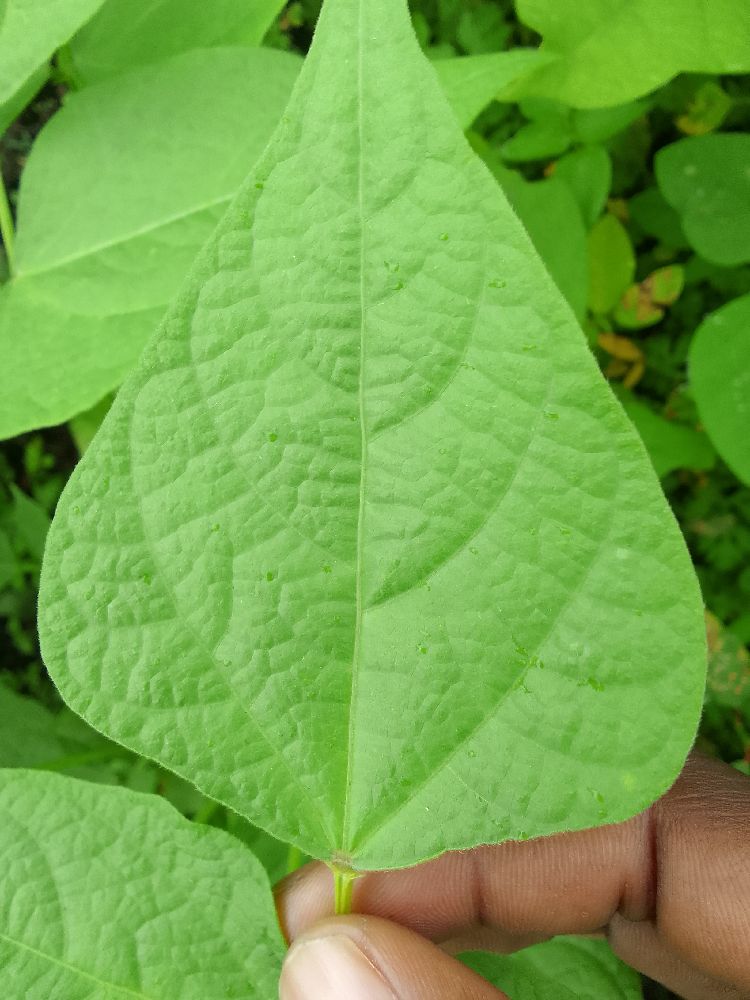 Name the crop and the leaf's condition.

common bean, healthy
